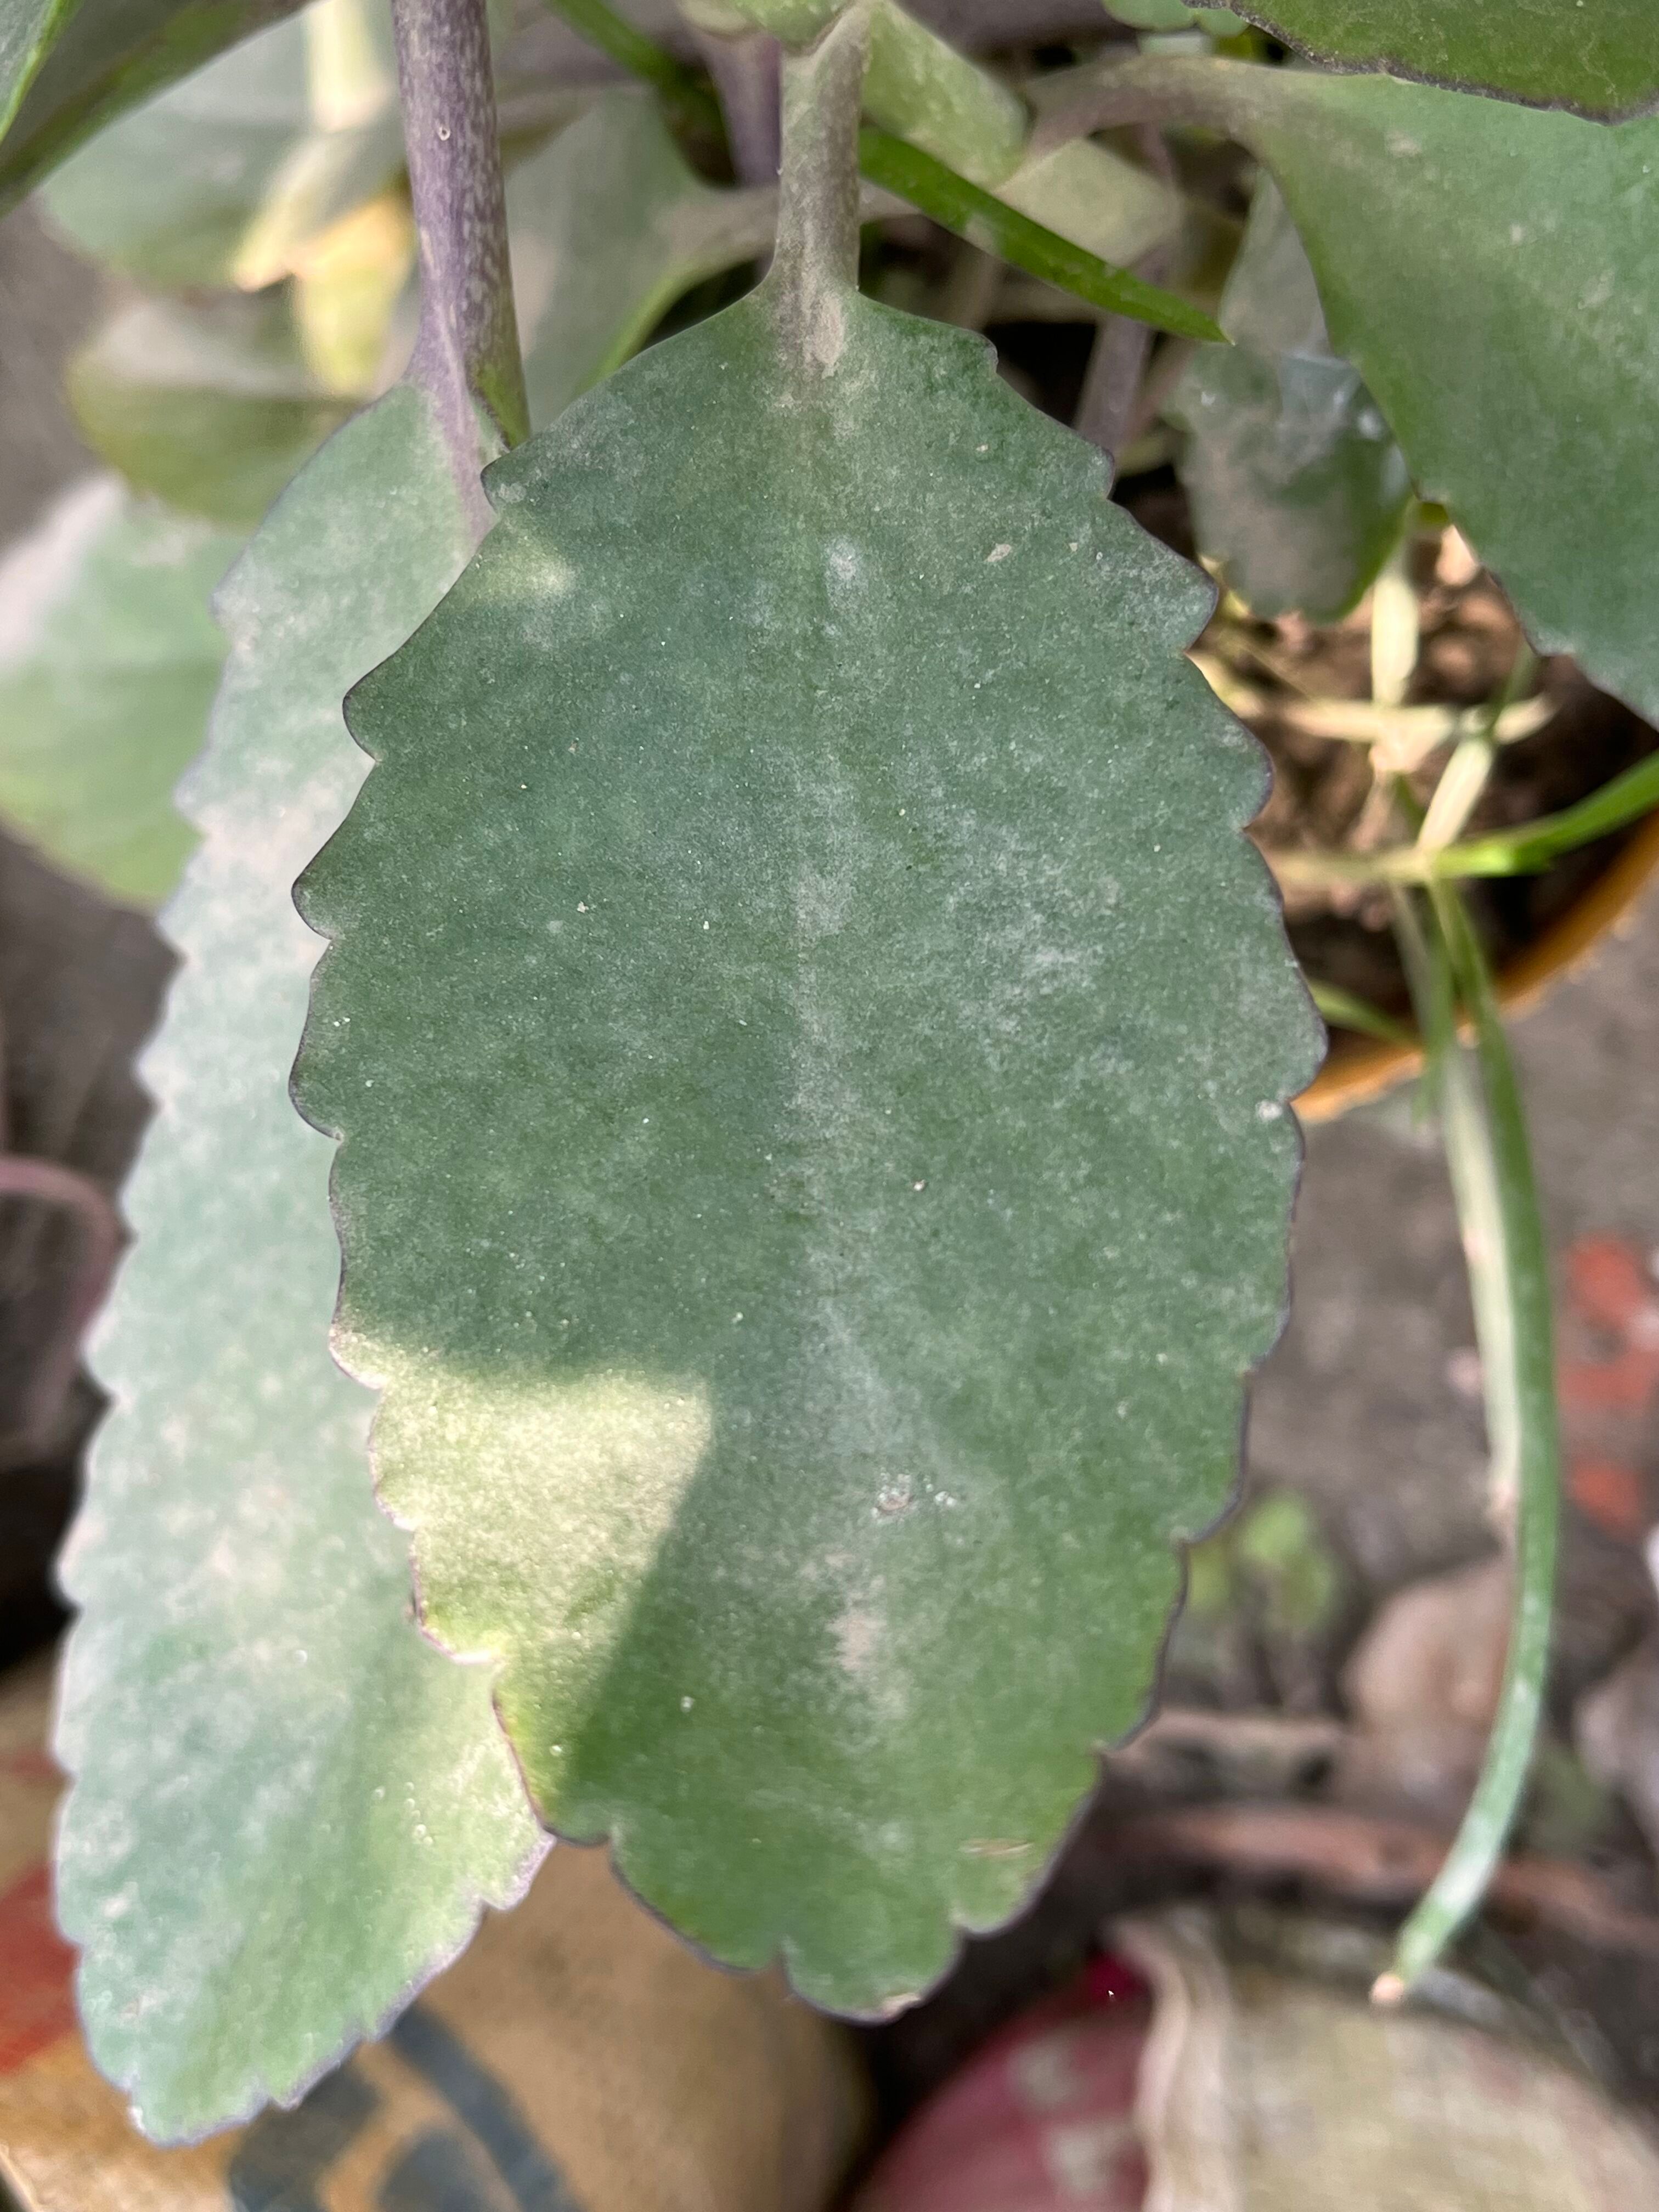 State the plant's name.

pathorkuci
